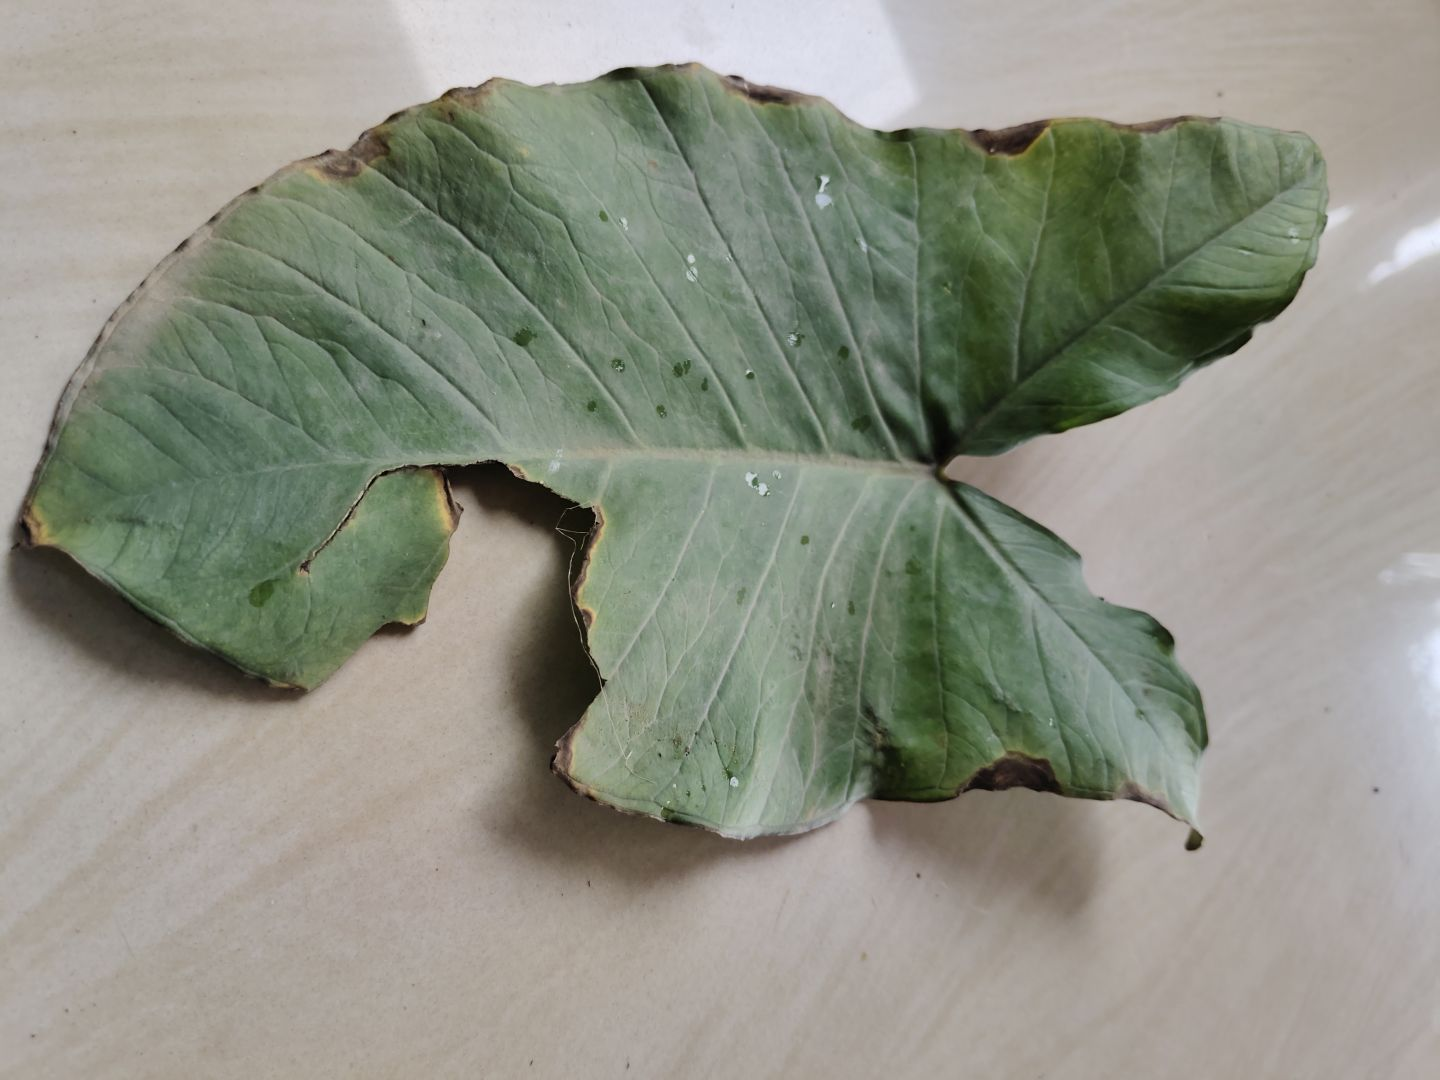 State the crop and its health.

taro, leaf blight
